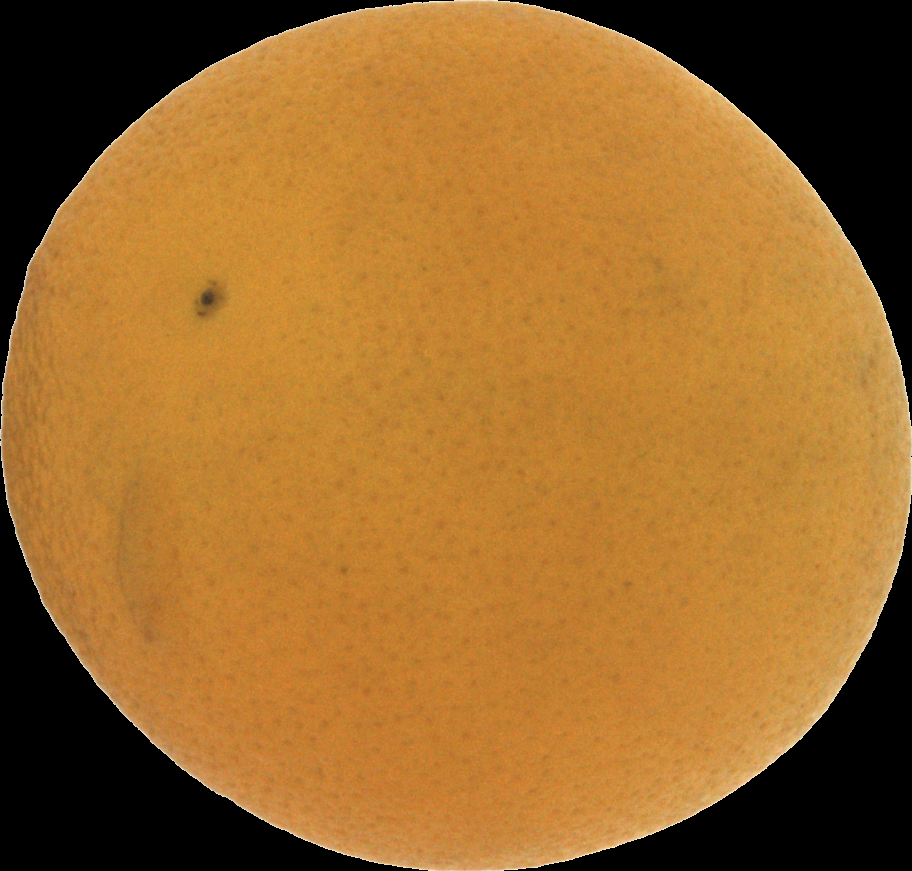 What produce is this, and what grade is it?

orange, bad
